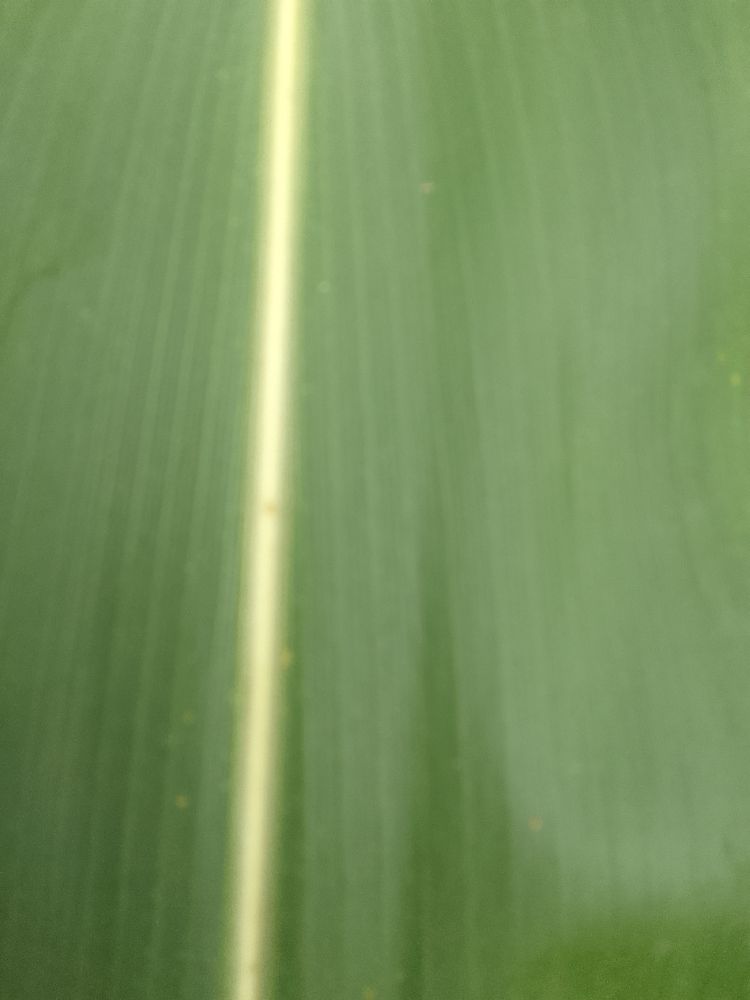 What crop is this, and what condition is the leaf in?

maize, healthy
